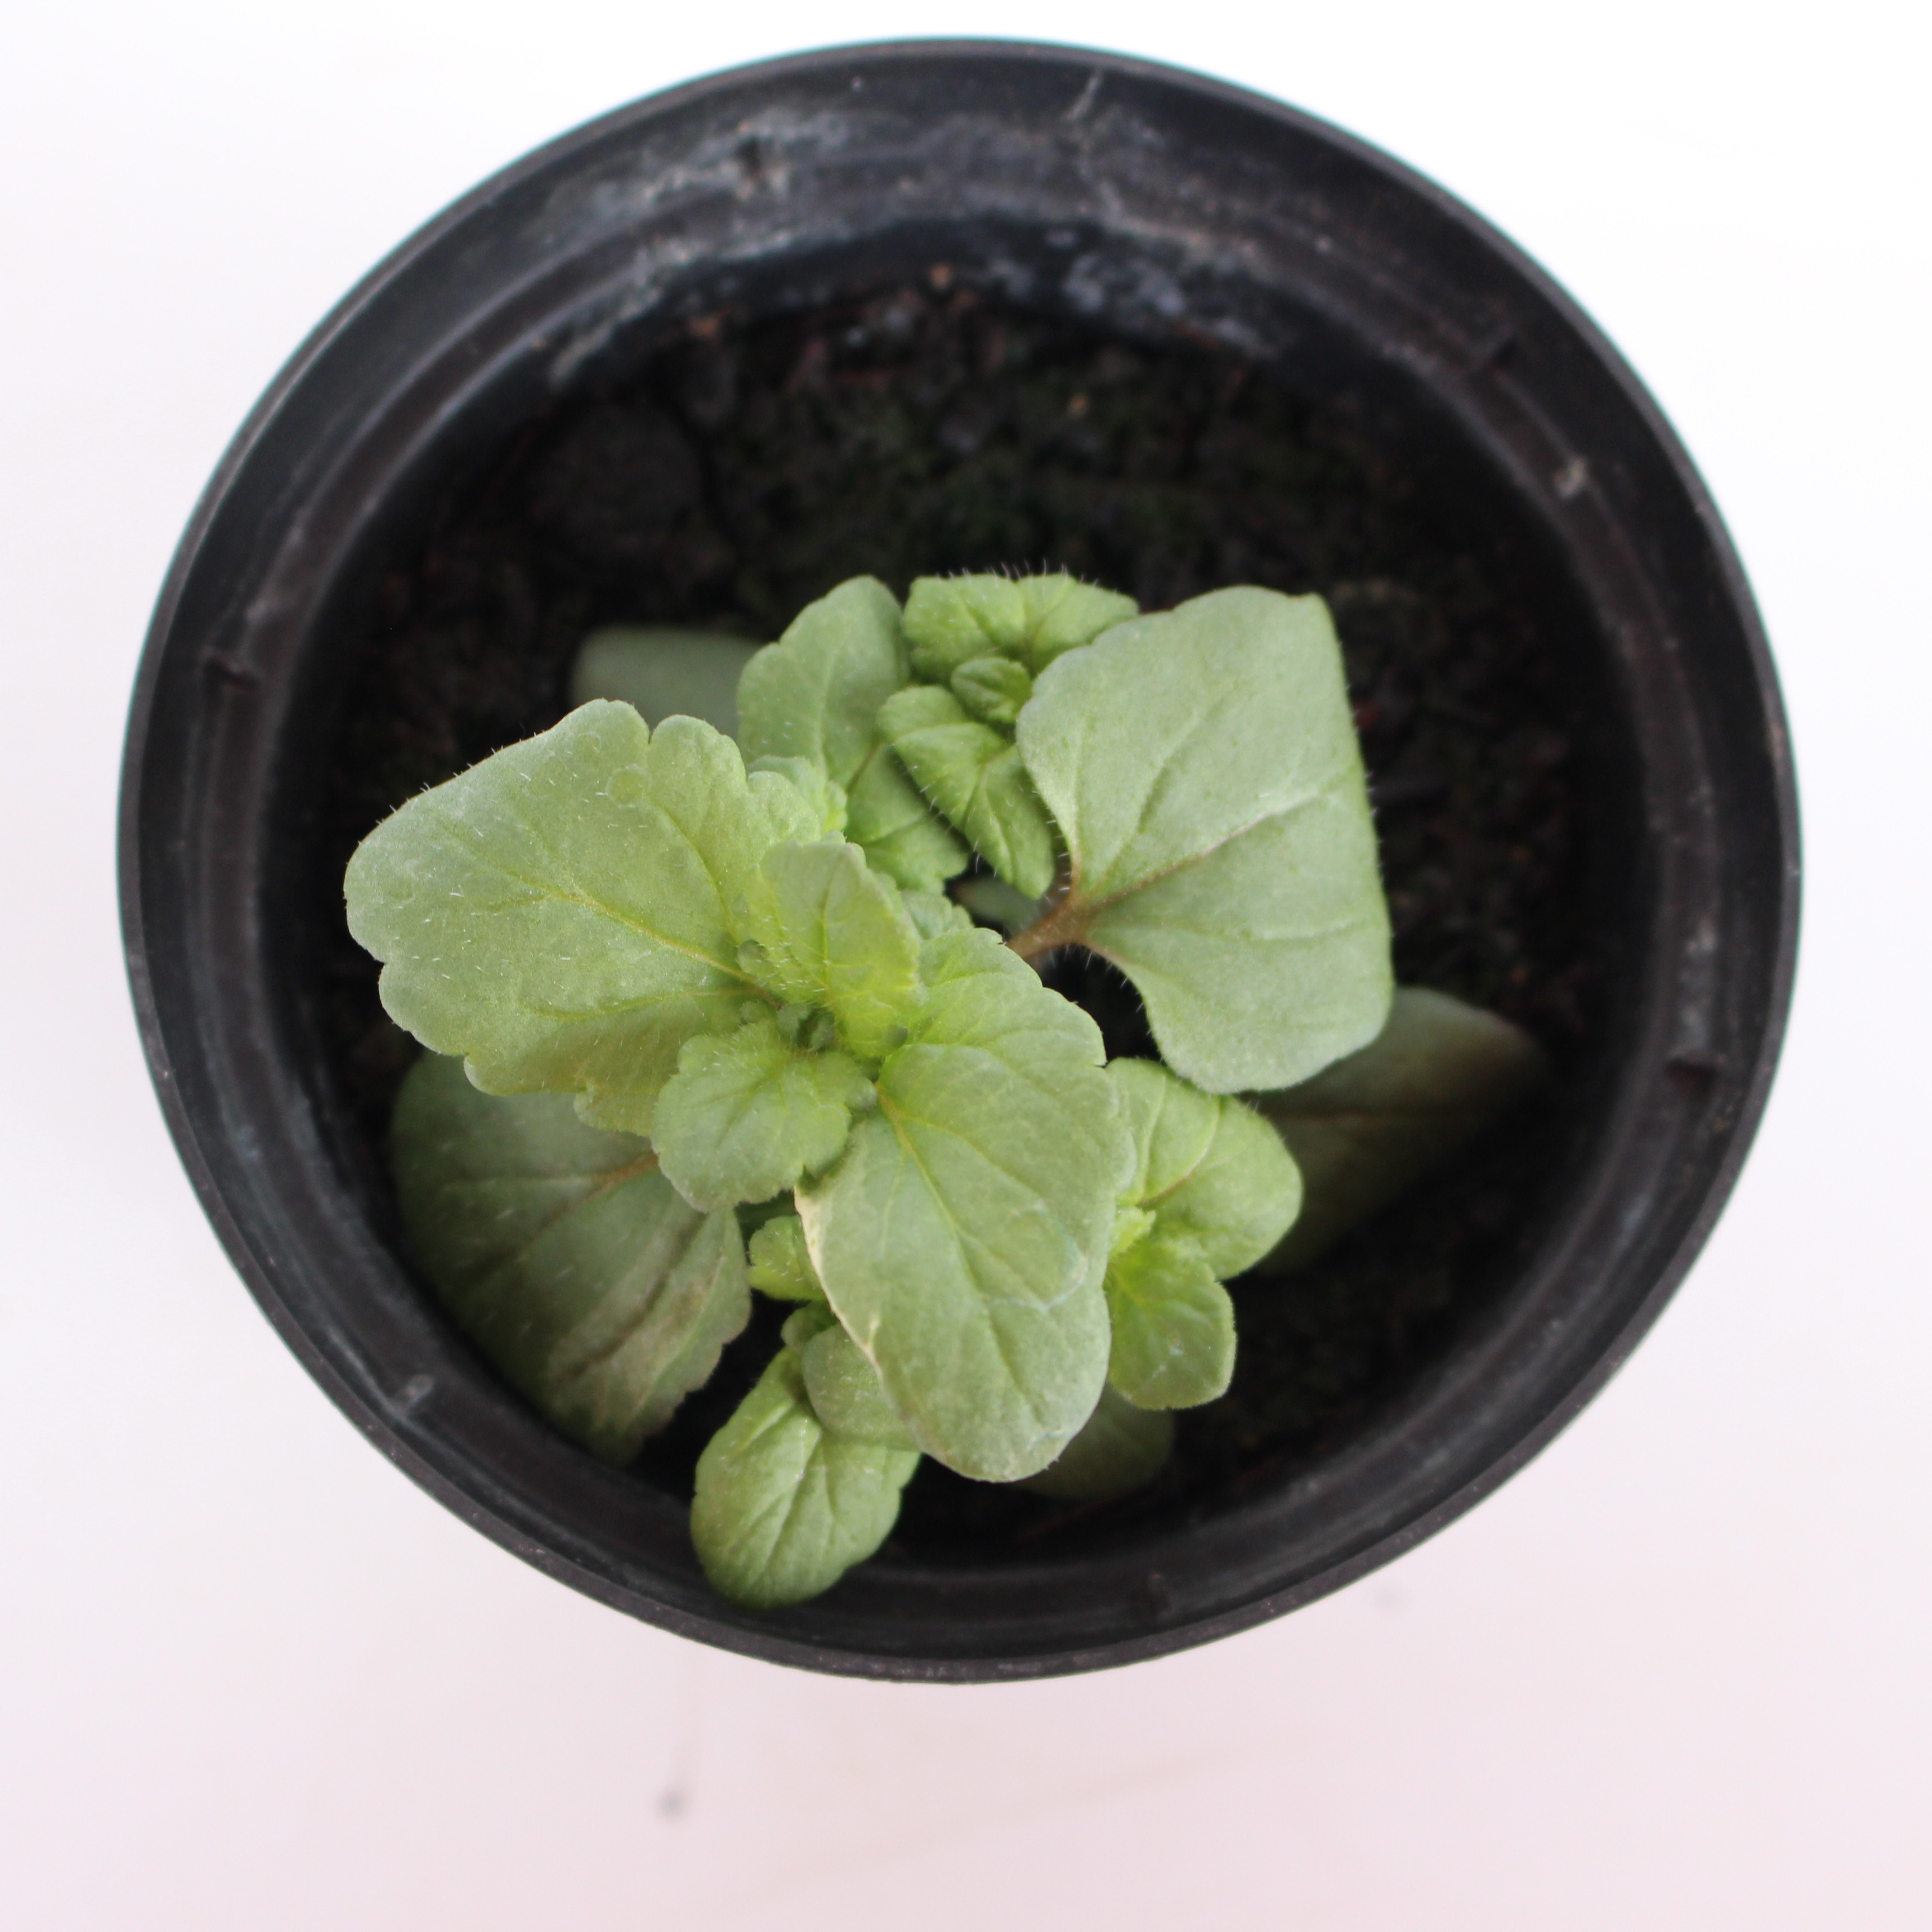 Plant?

Veronica persica
